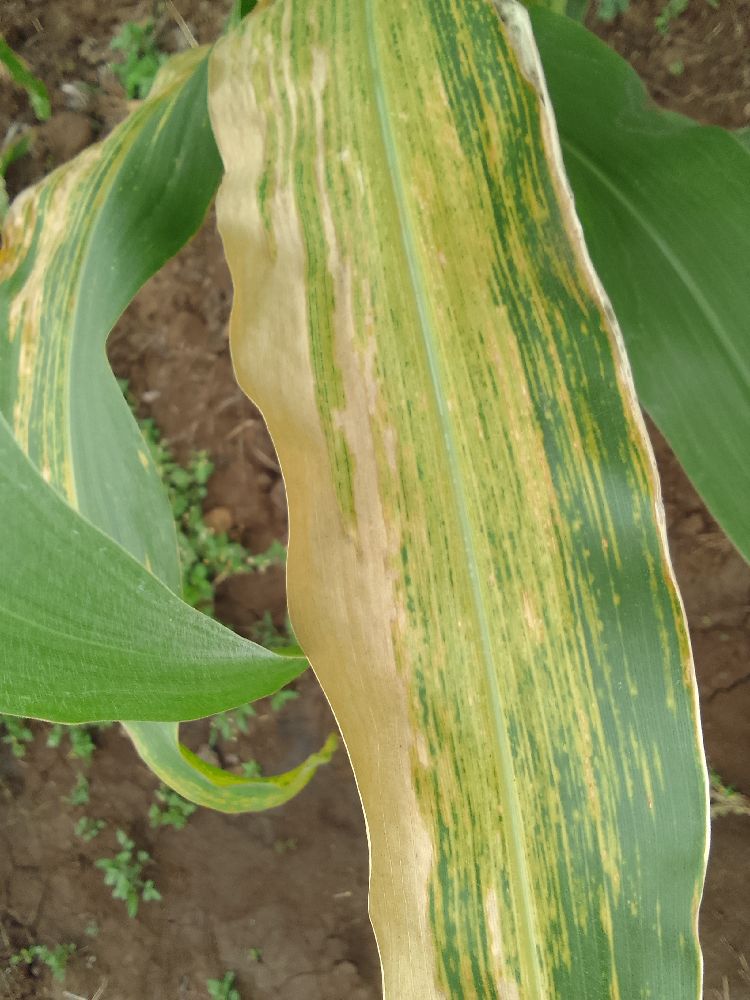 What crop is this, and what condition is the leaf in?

maize, maize lethal necrosis
